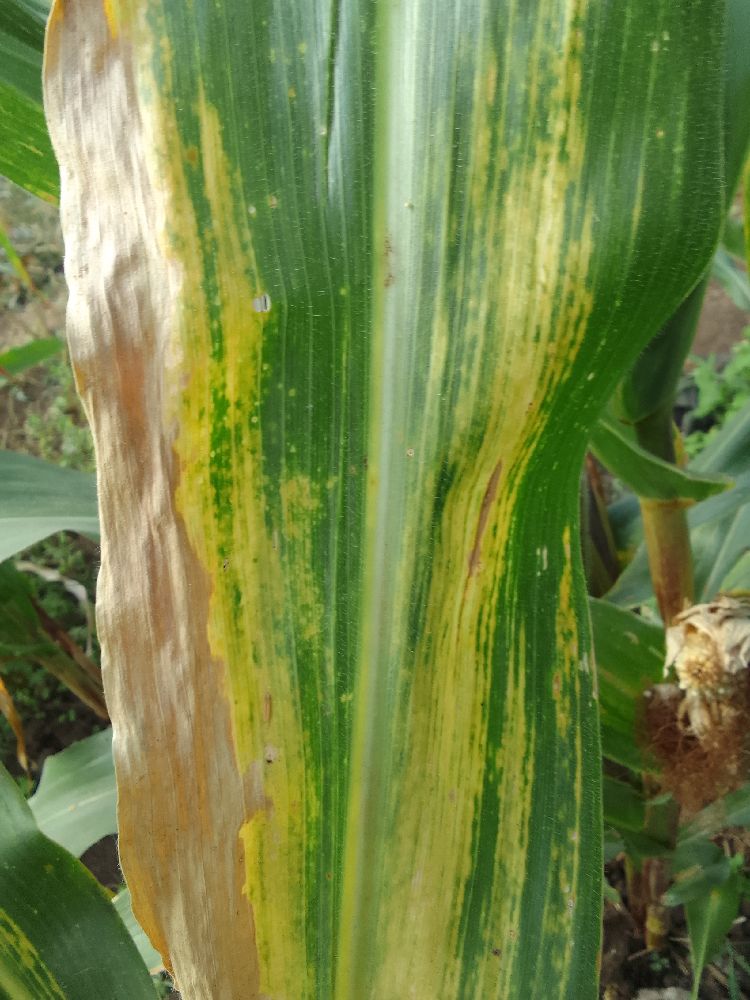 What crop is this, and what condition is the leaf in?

maize, maize lethal necrosis
